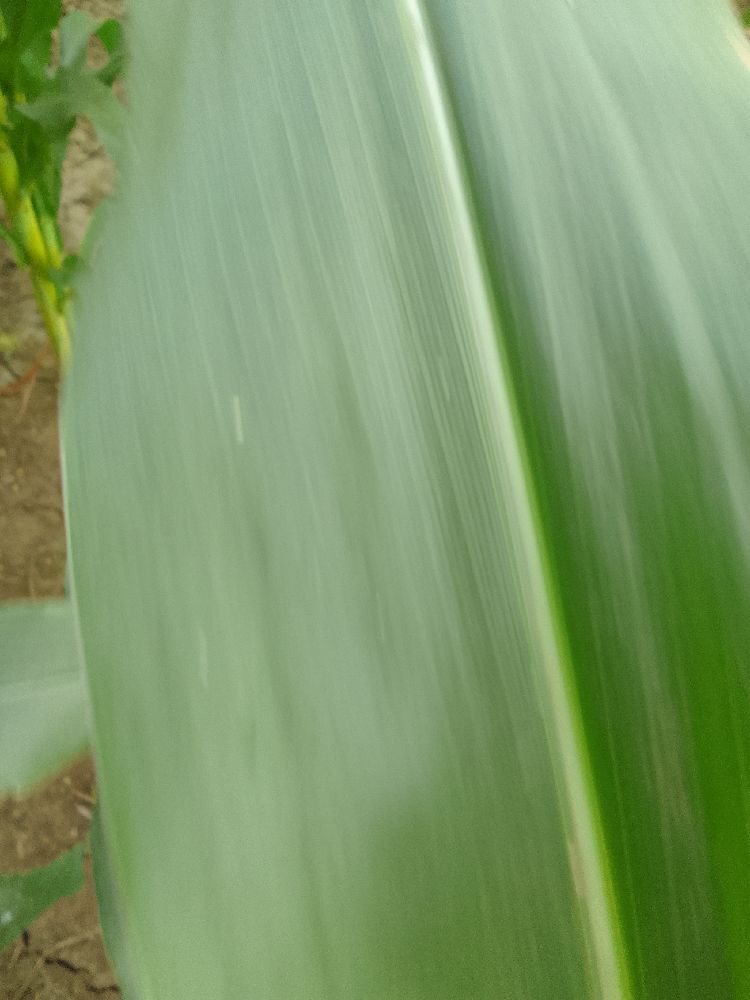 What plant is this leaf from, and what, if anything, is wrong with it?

maize, healthy
